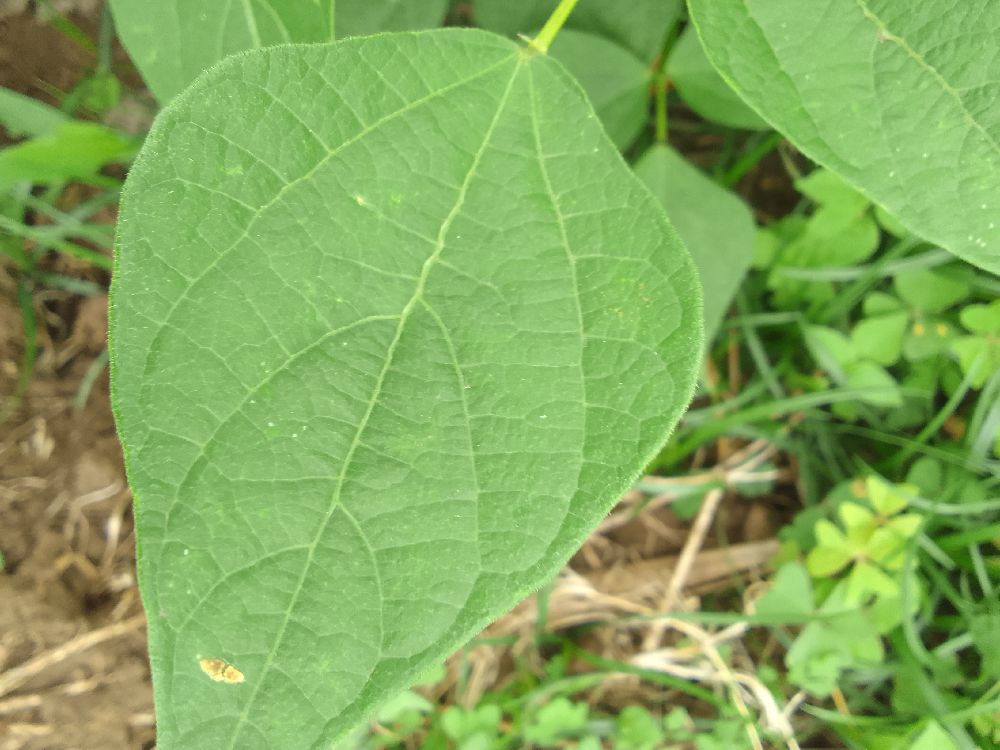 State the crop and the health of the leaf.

common bean, healthy
